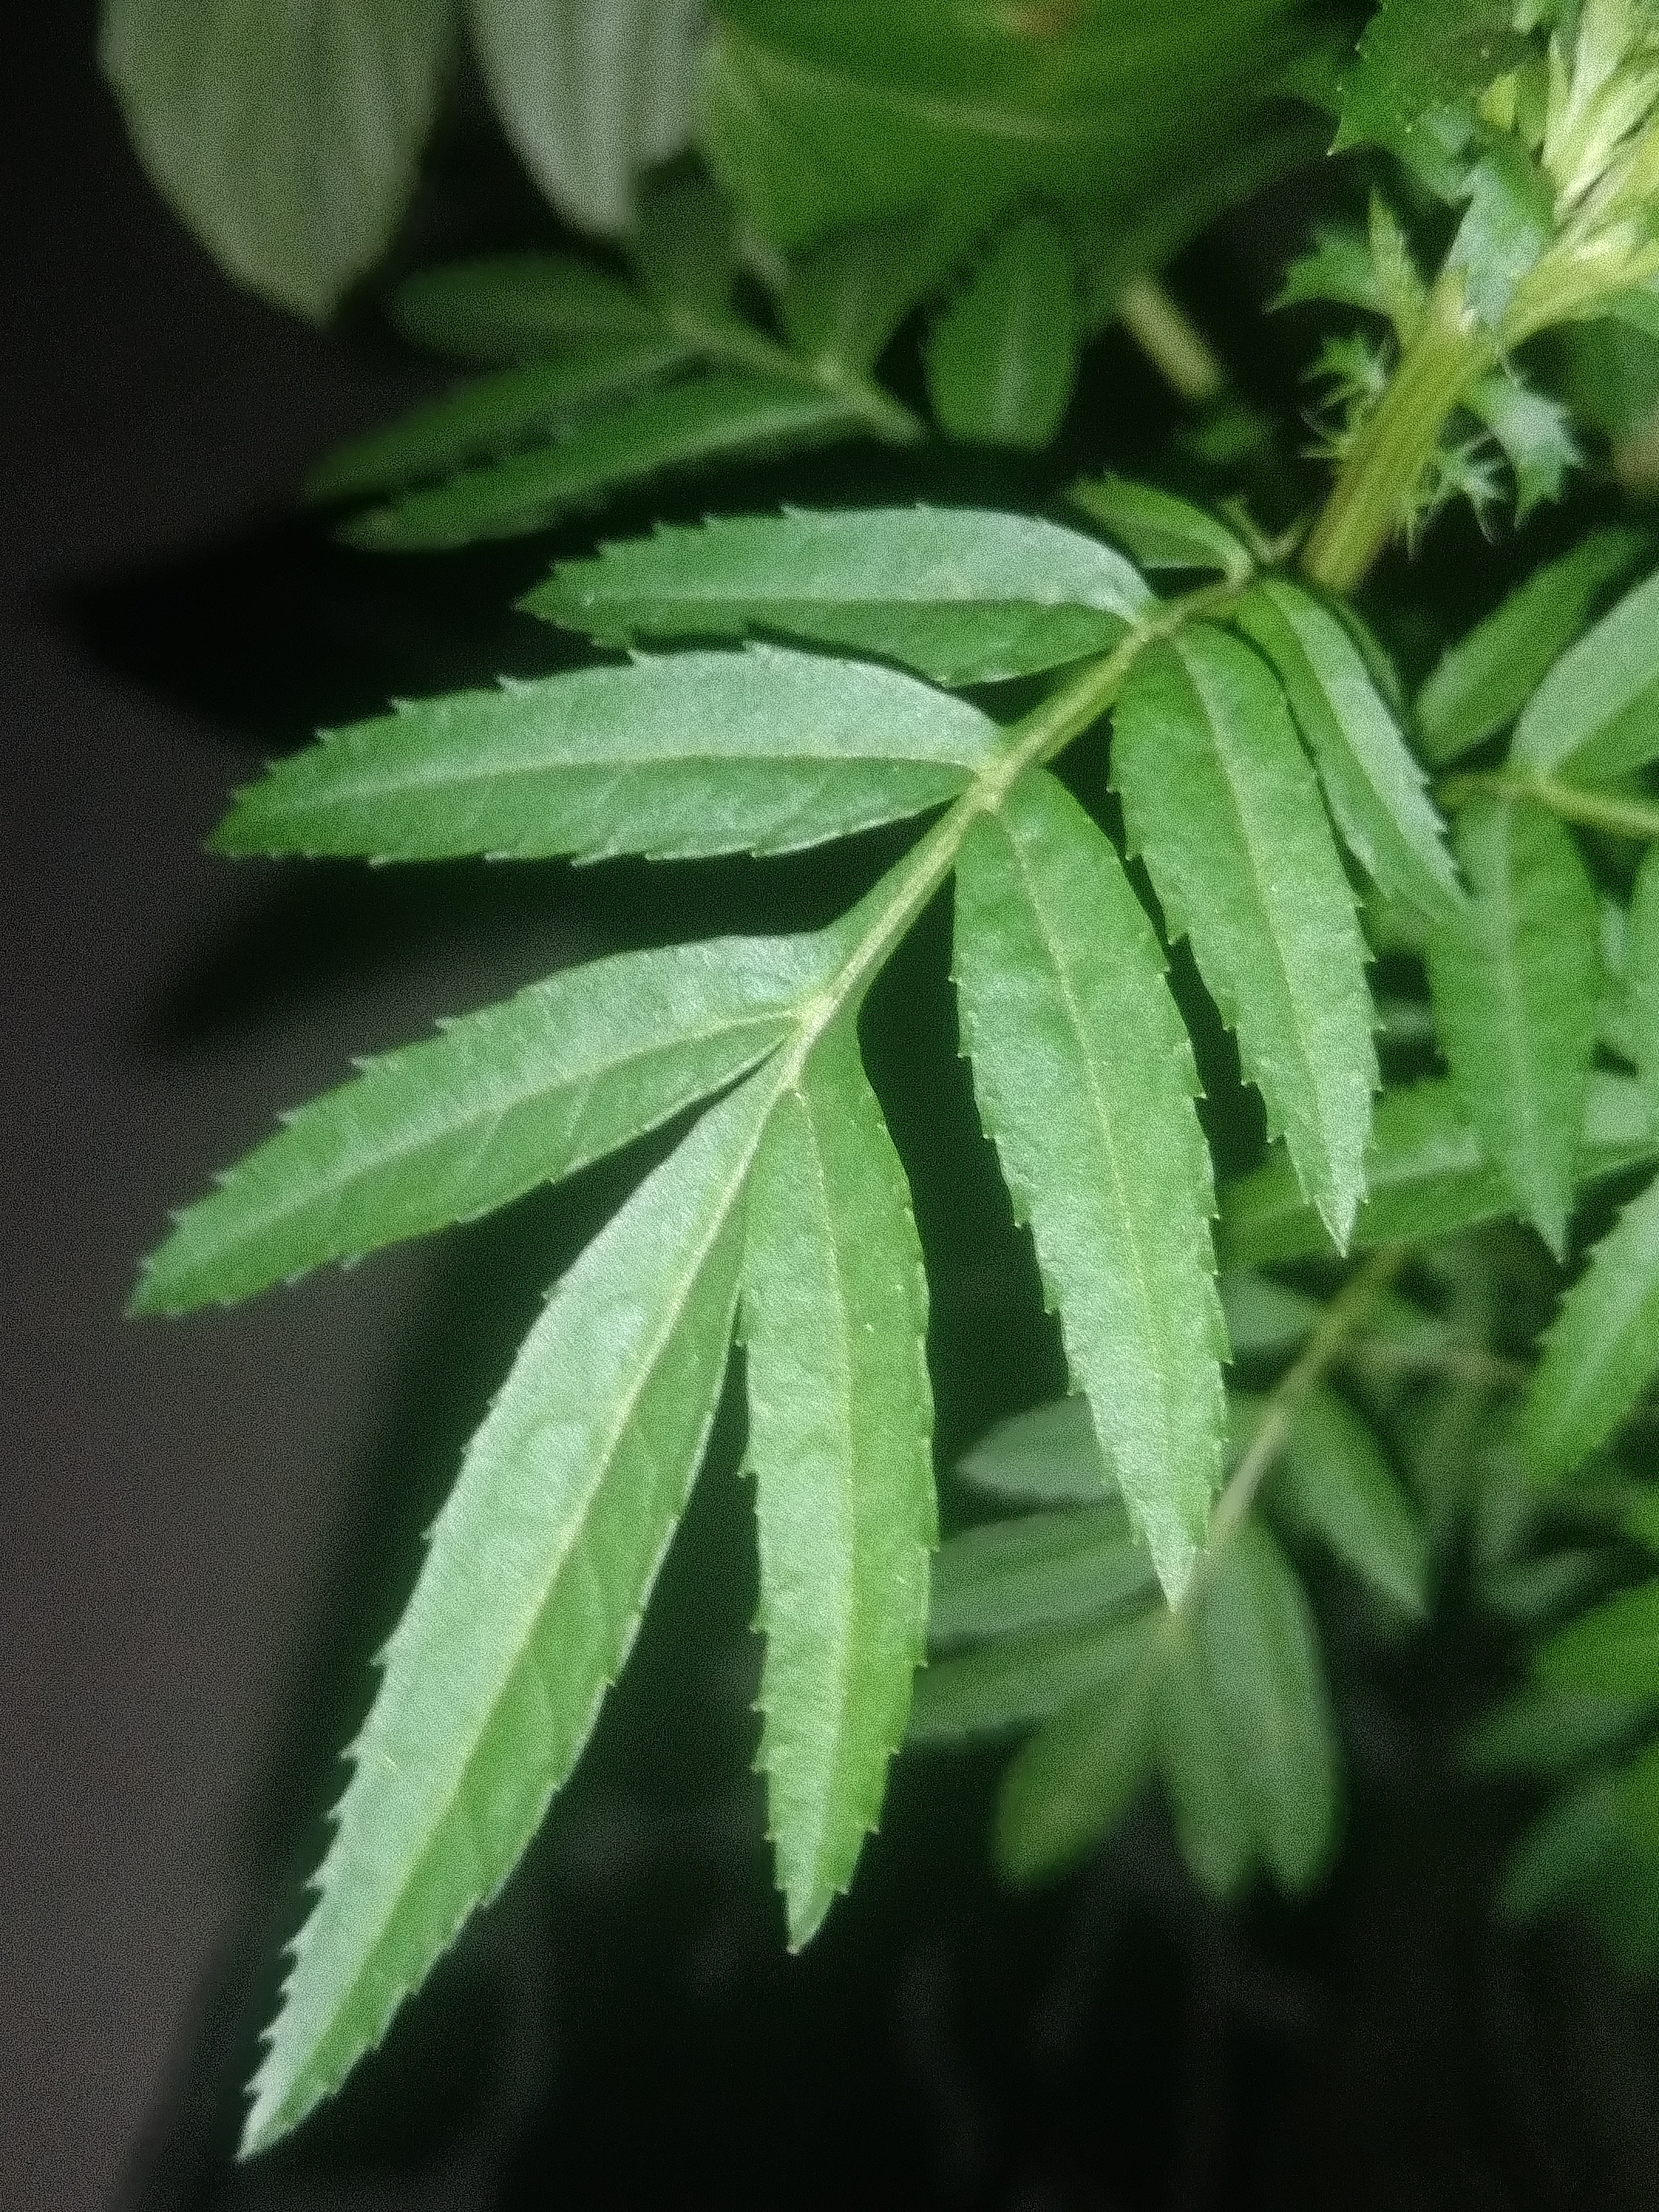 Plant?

marigold
